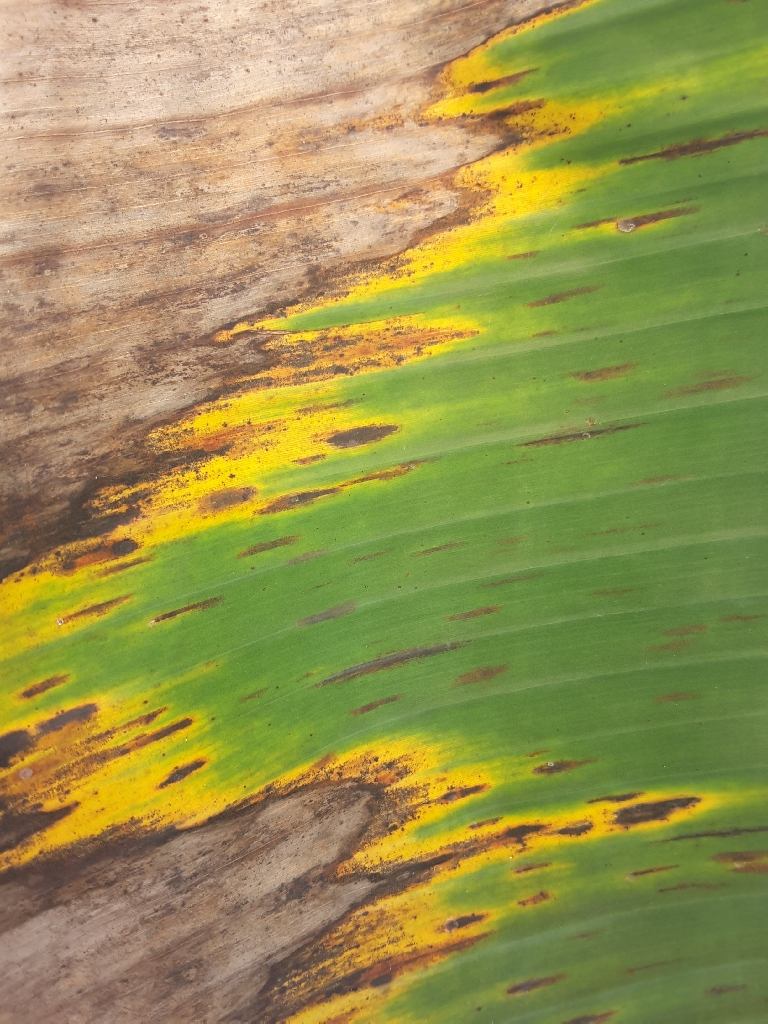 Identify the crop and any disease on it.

banana, black sigatoka
